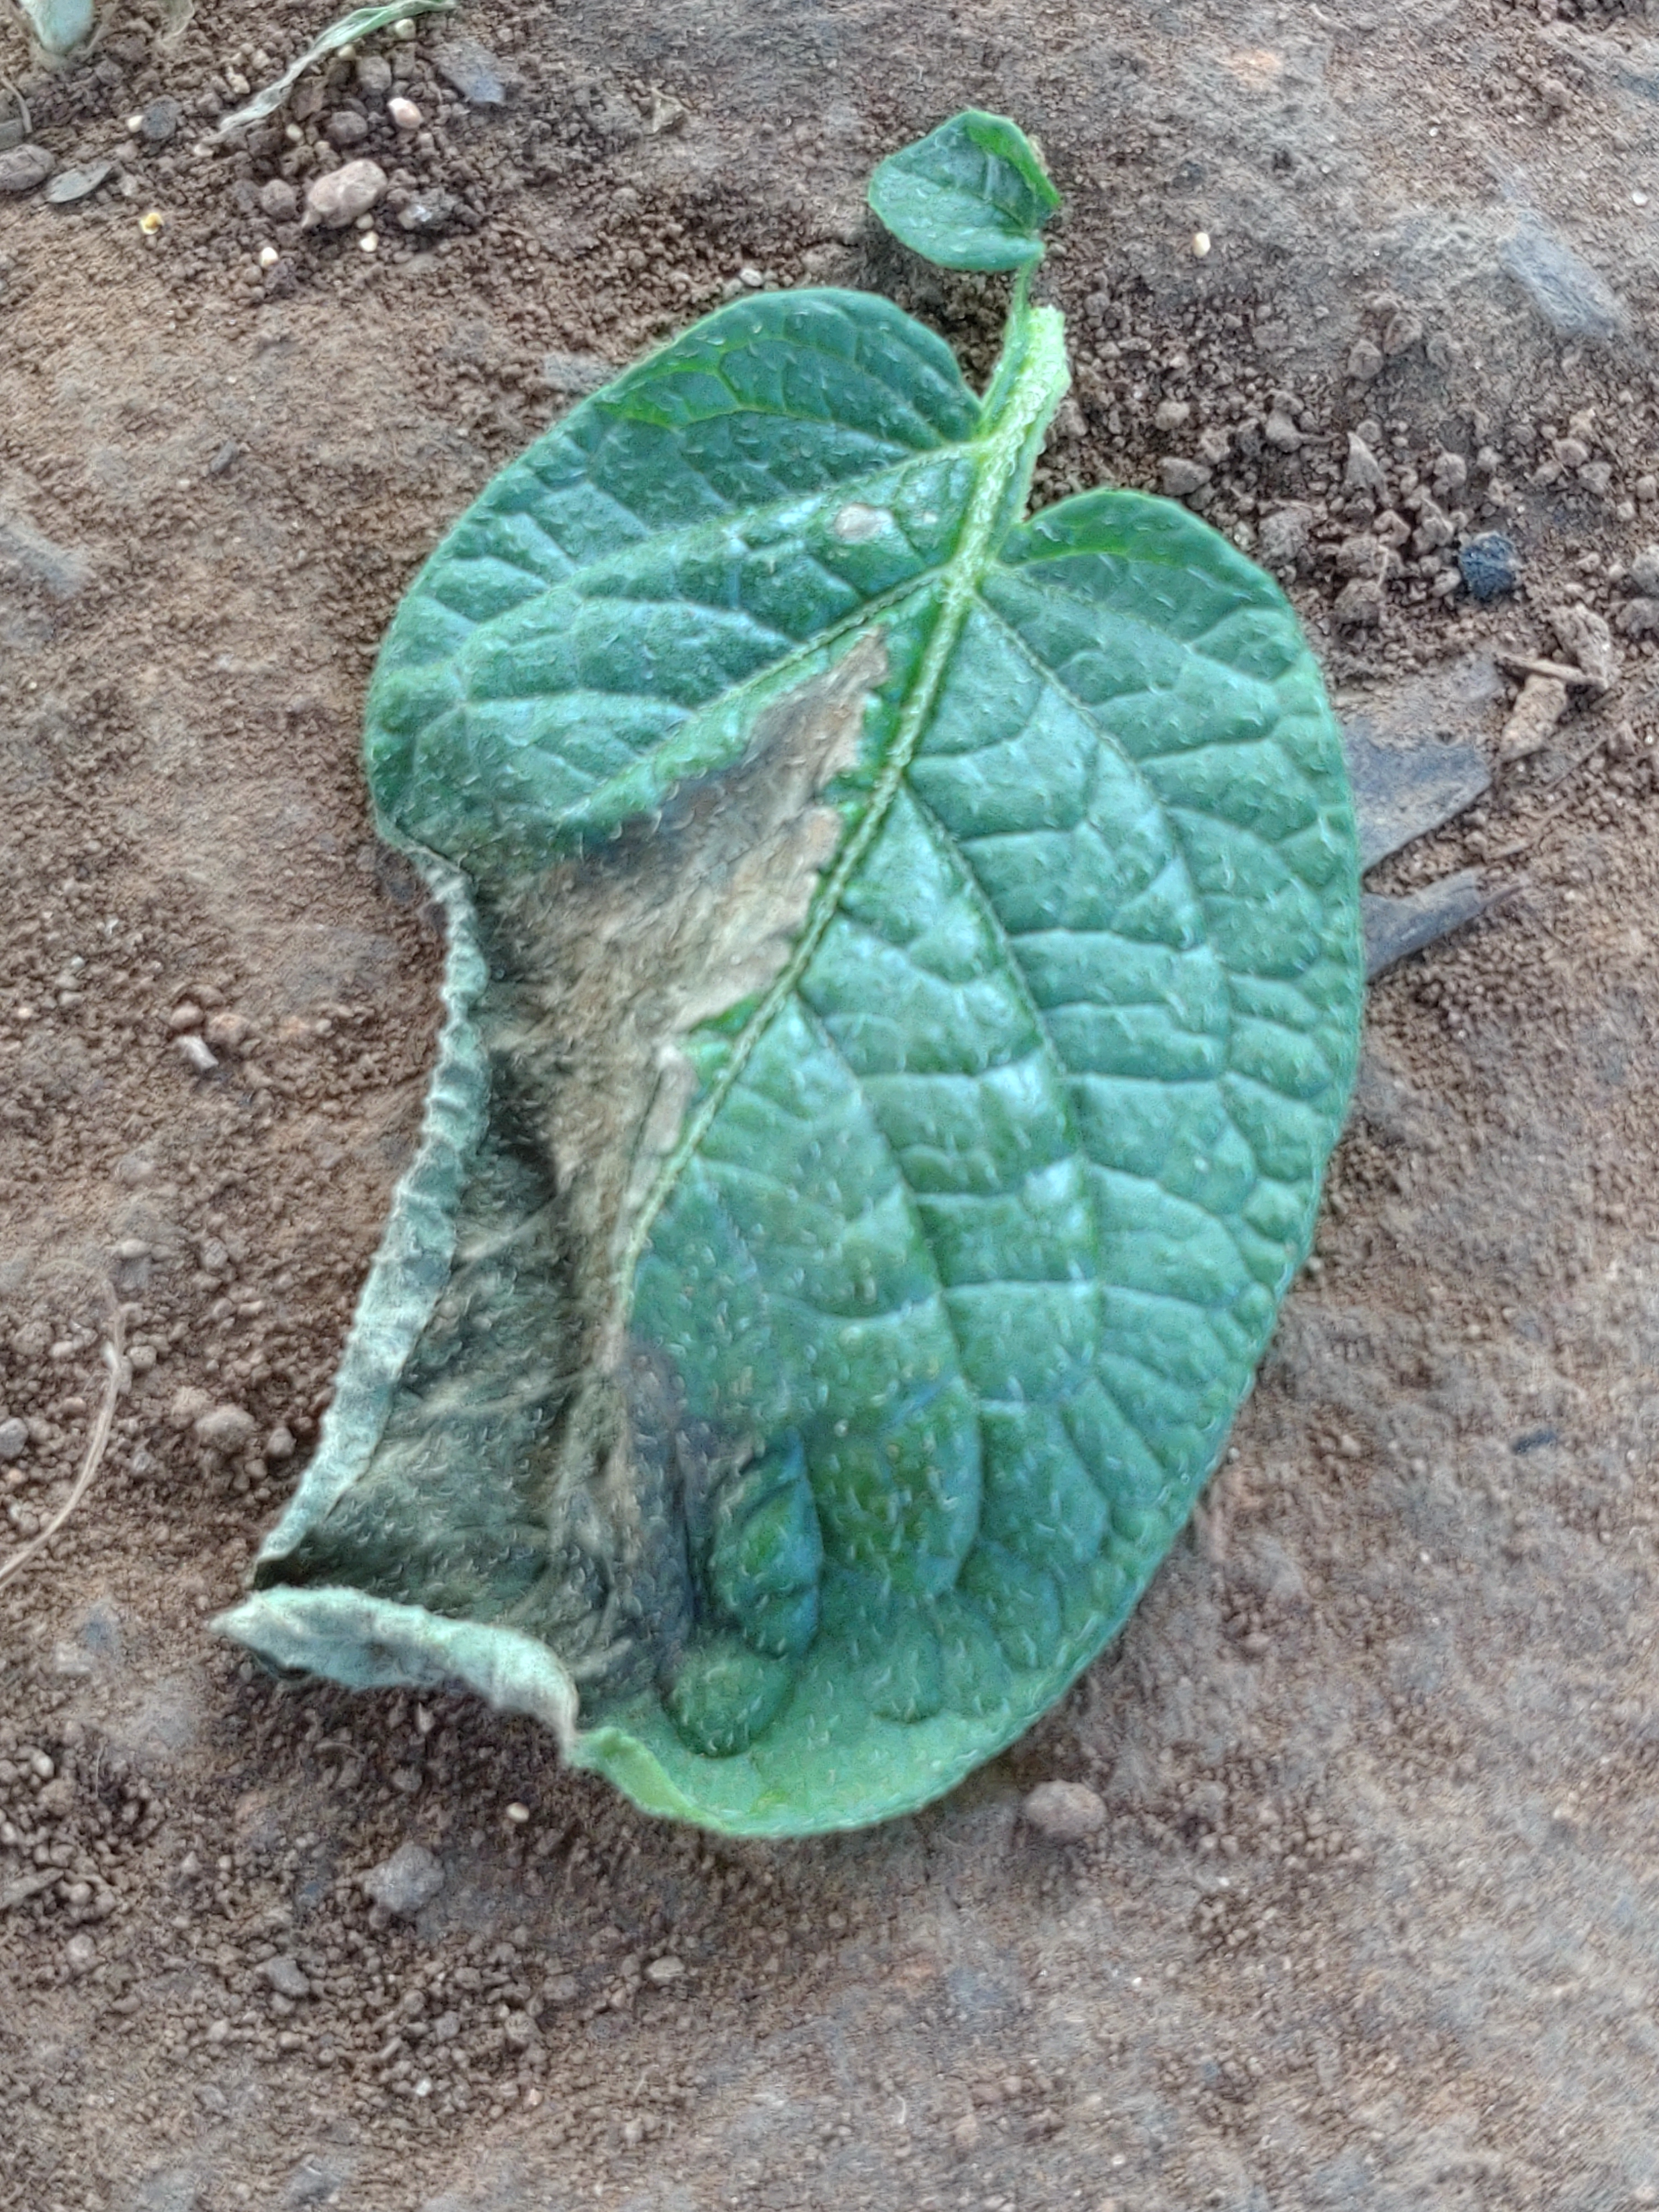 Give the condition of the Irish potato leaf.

early blight
